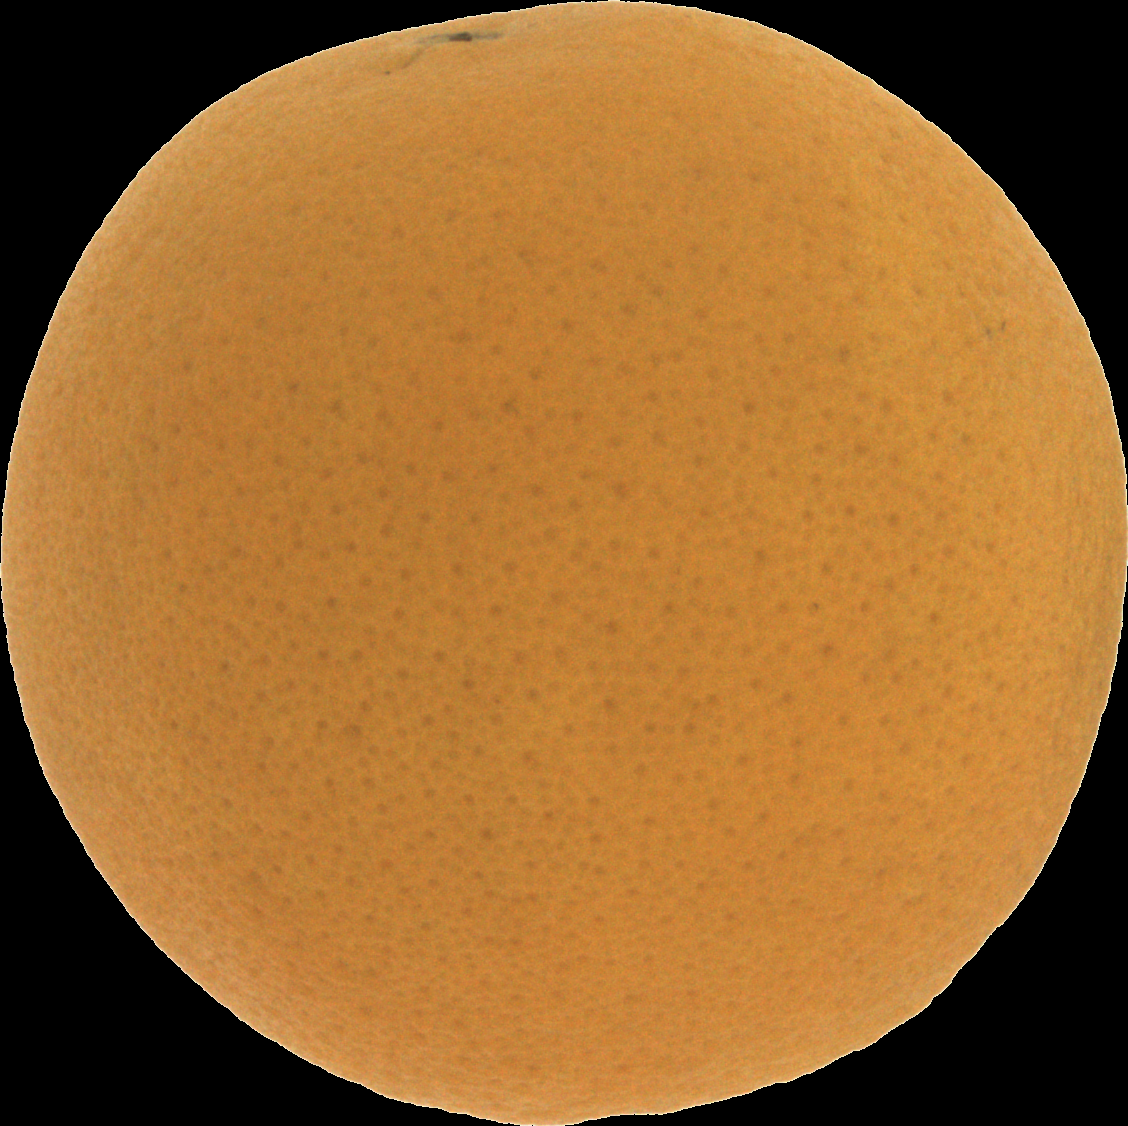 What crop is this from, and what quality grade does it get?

orange, good
